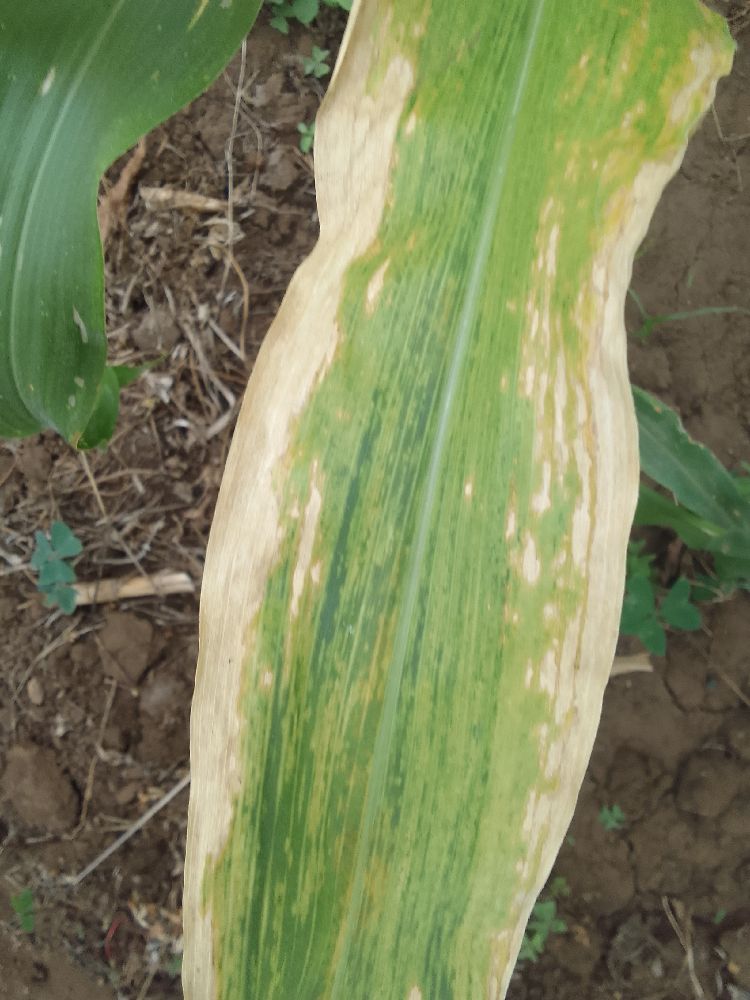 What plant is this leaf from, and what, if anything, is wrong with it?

maize, maize lethal necrosis
